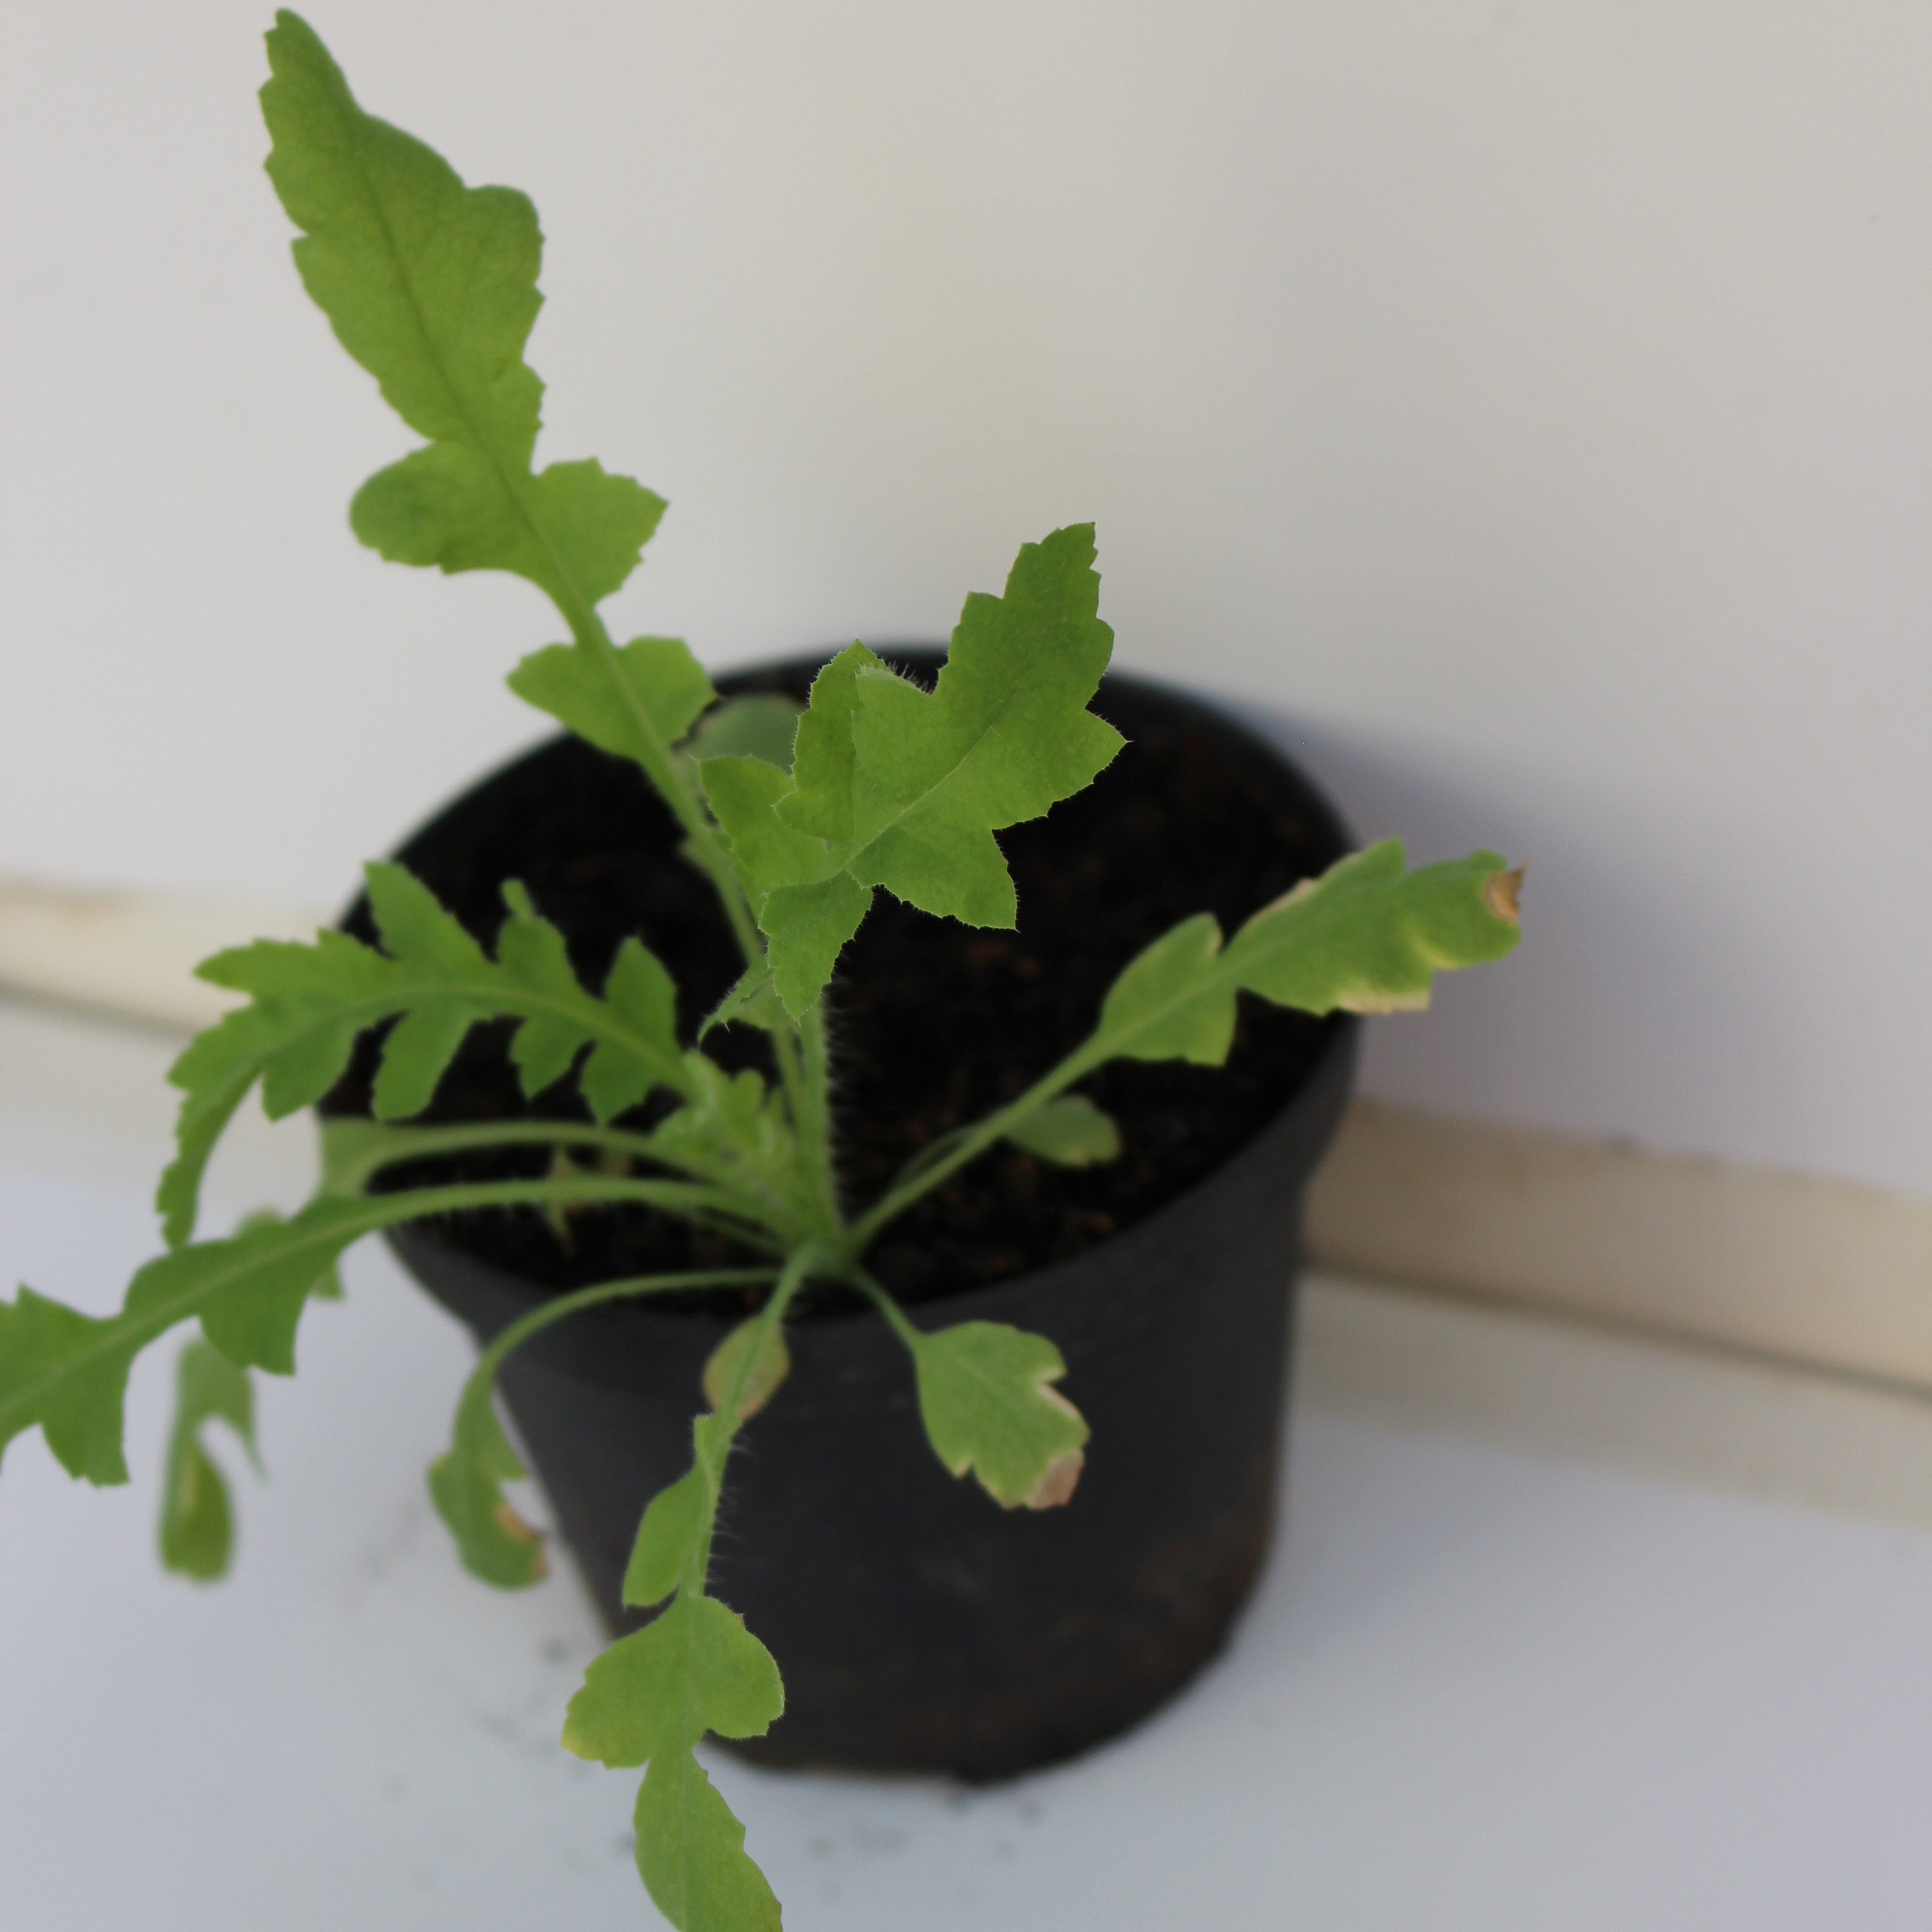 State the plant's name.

Papaver rhoeas
